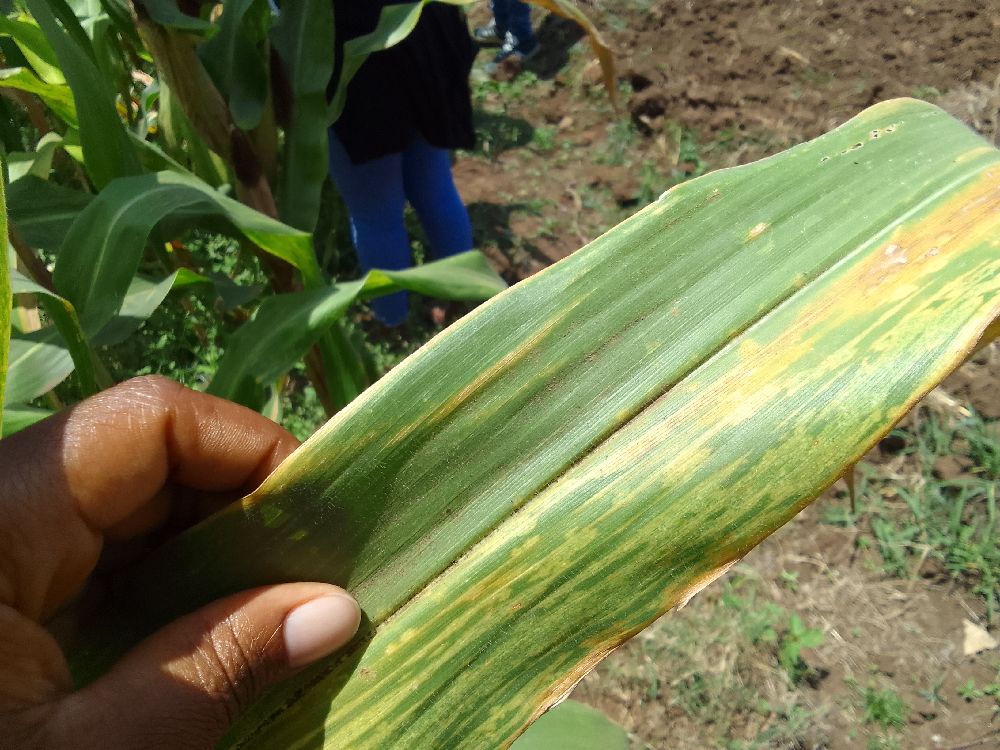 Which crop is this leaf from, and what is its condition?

maize, maize lethal necrosis
